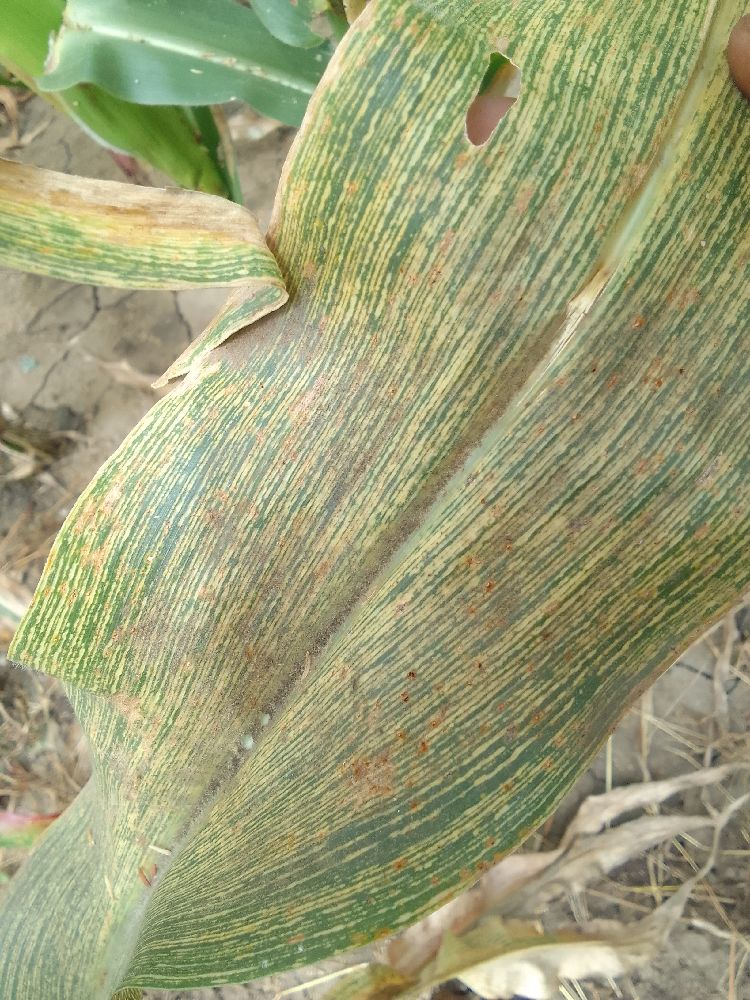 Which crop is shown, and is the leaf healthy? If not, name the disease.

maize, maize streak virus
